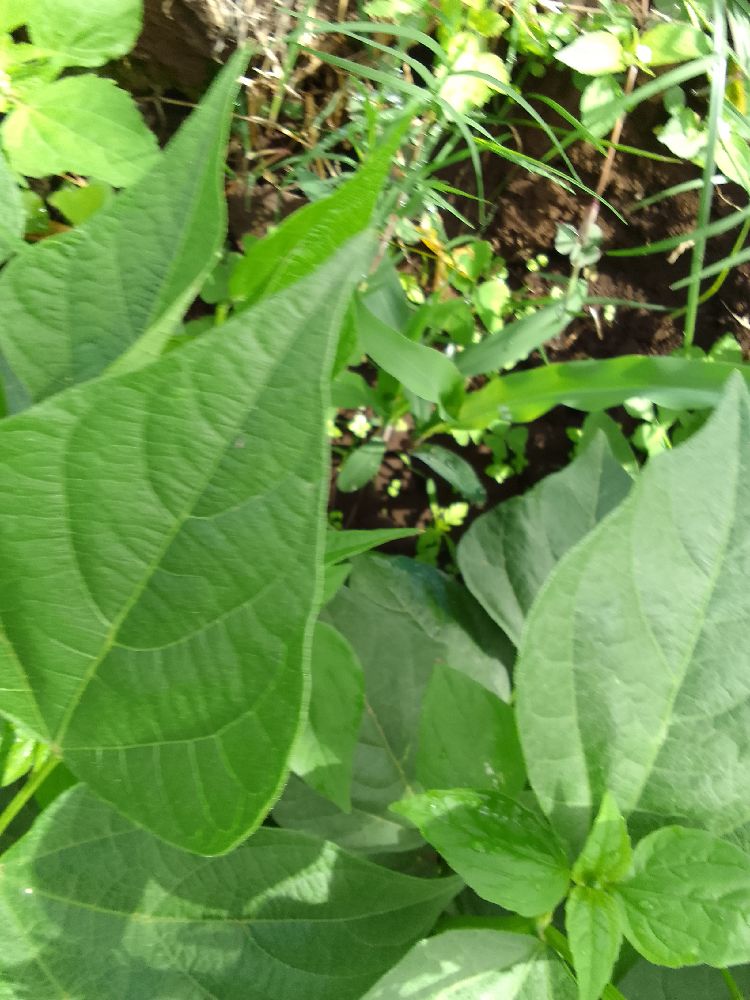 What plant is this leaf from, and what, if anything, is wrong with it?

common bean, healthy
